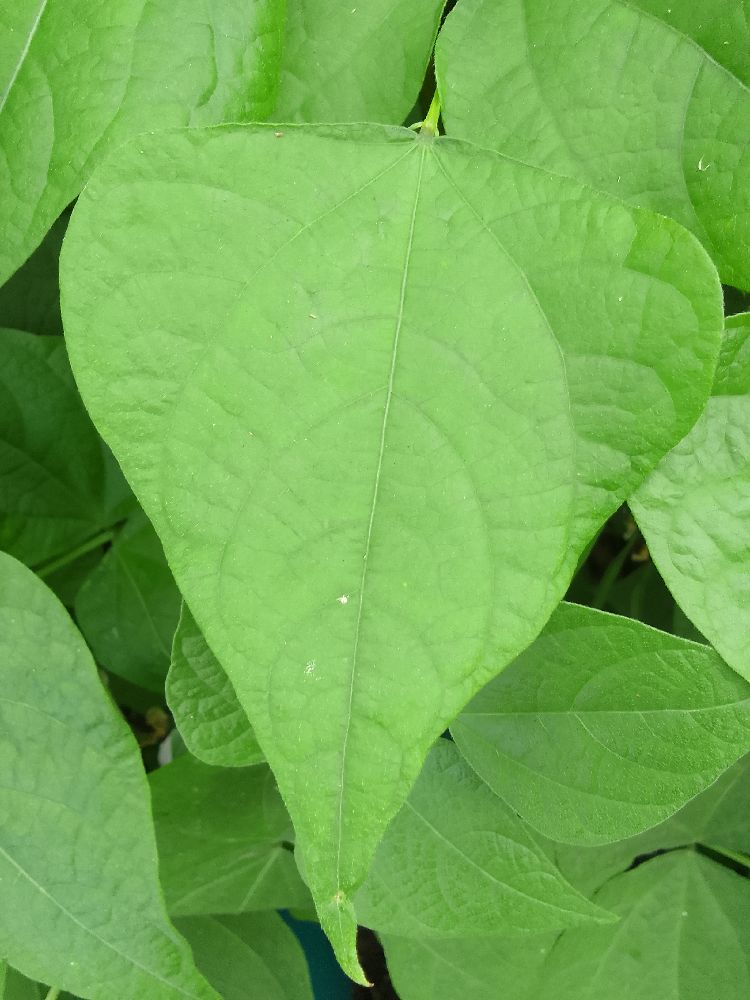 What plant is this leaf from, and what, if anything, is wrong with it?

common bean, healthy
